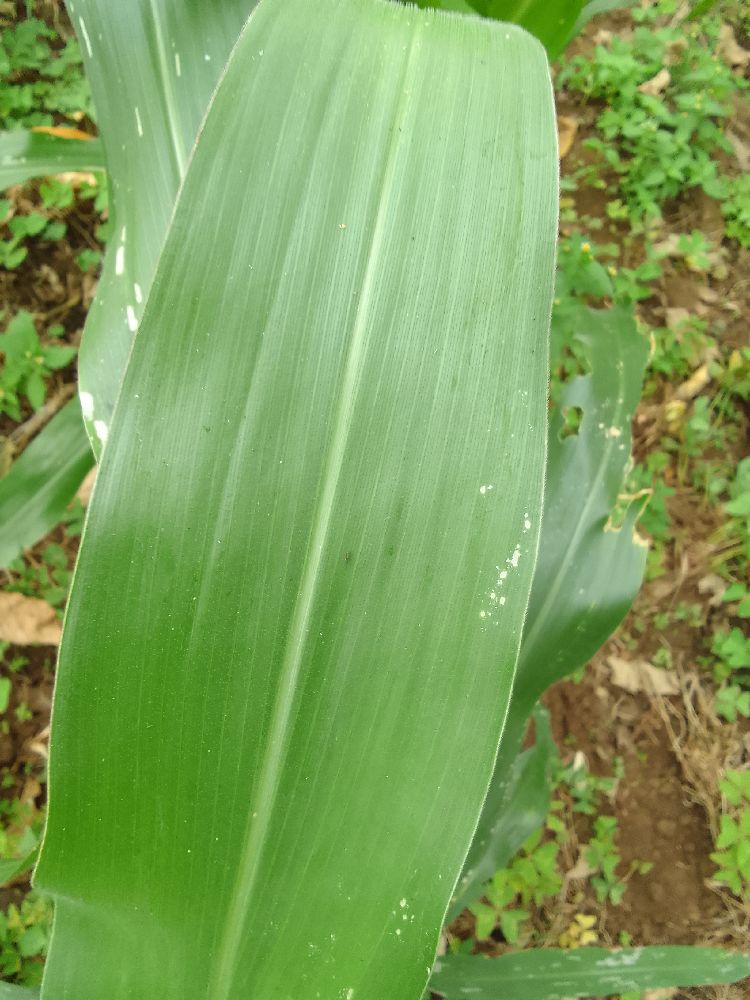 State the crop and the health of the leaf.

maize, healthy
